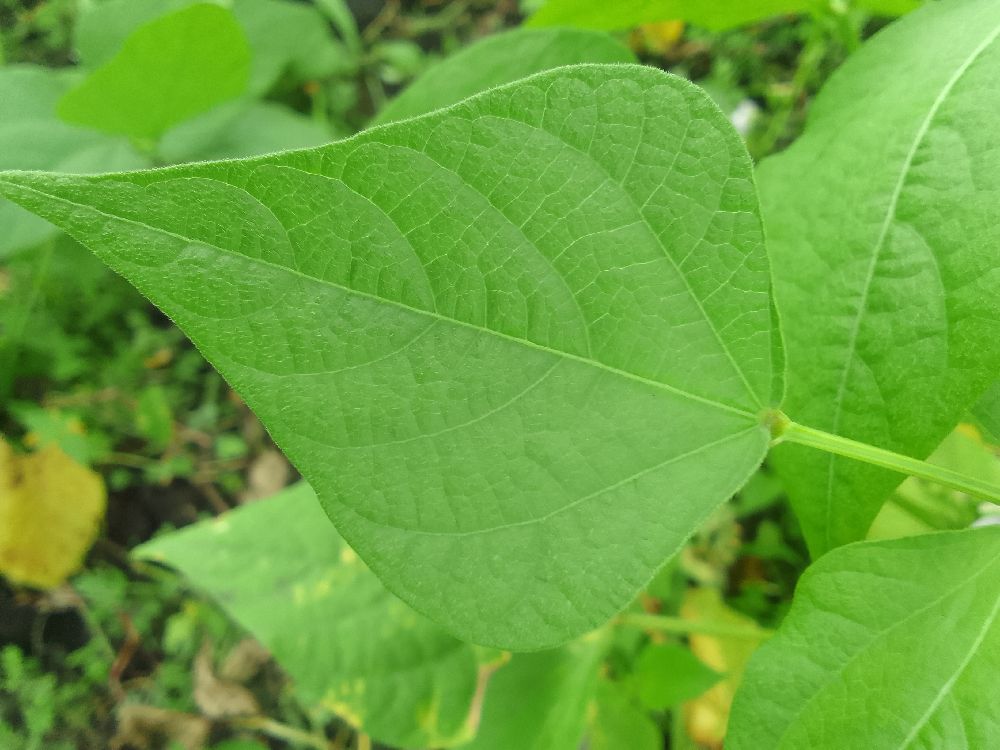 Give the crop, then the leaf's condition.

common bean, healthy
